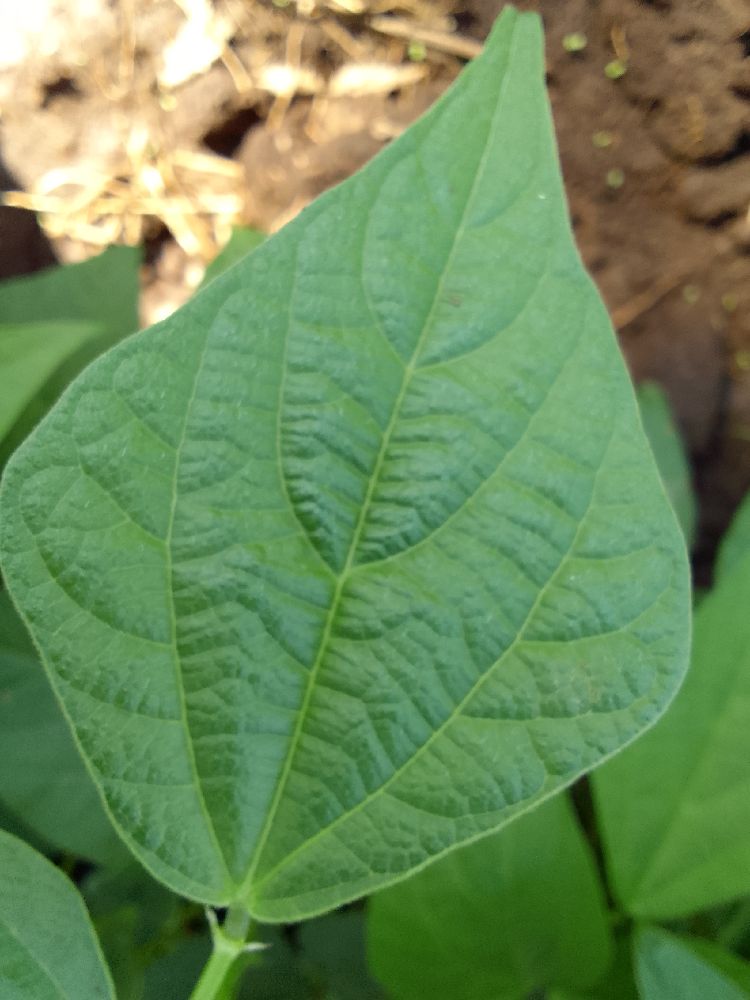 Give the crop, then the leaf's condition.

common bean, healthy
